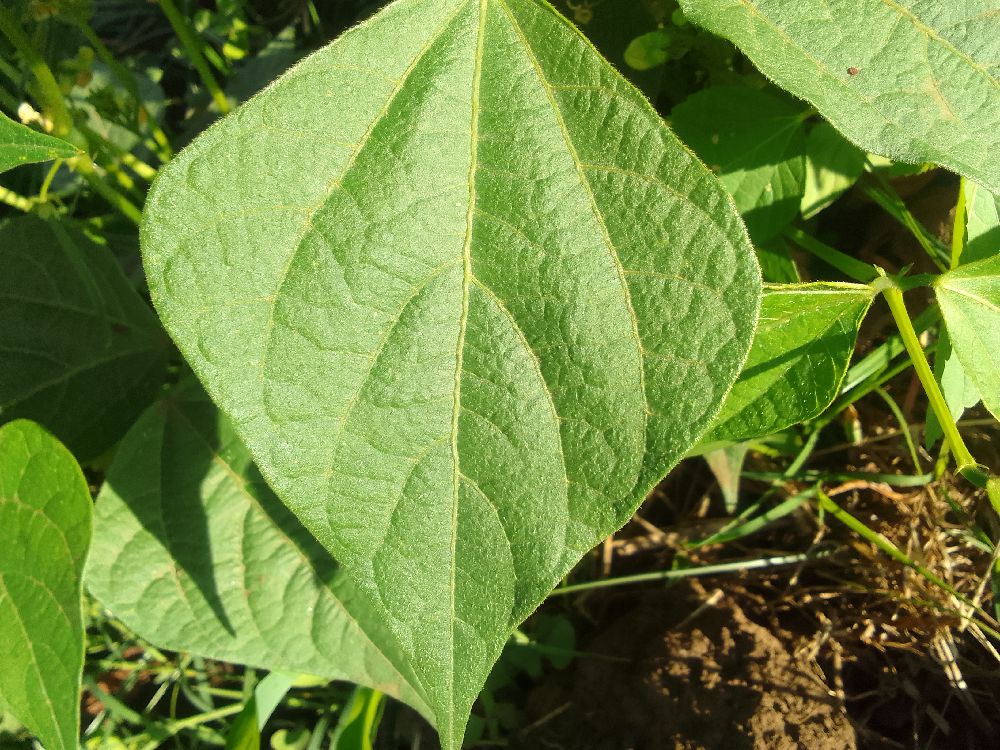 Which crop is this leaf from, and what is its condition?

common bean, healthy
